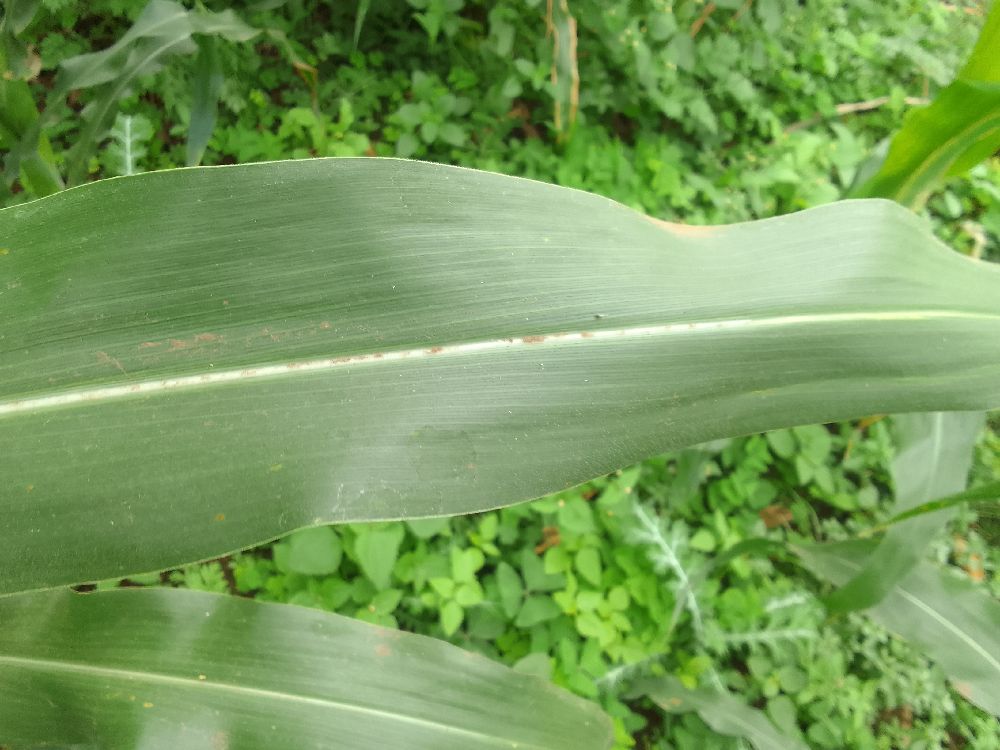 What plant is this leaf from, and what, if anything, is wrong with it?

maize, healthy
